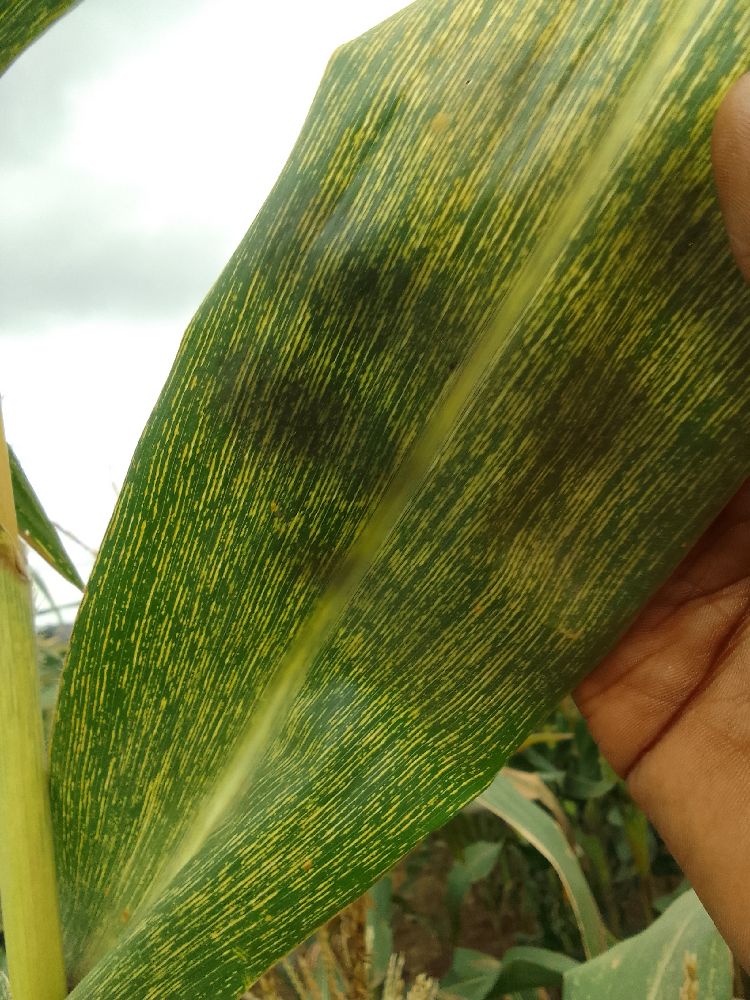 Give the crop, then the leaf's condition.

maize, maize streak virus
